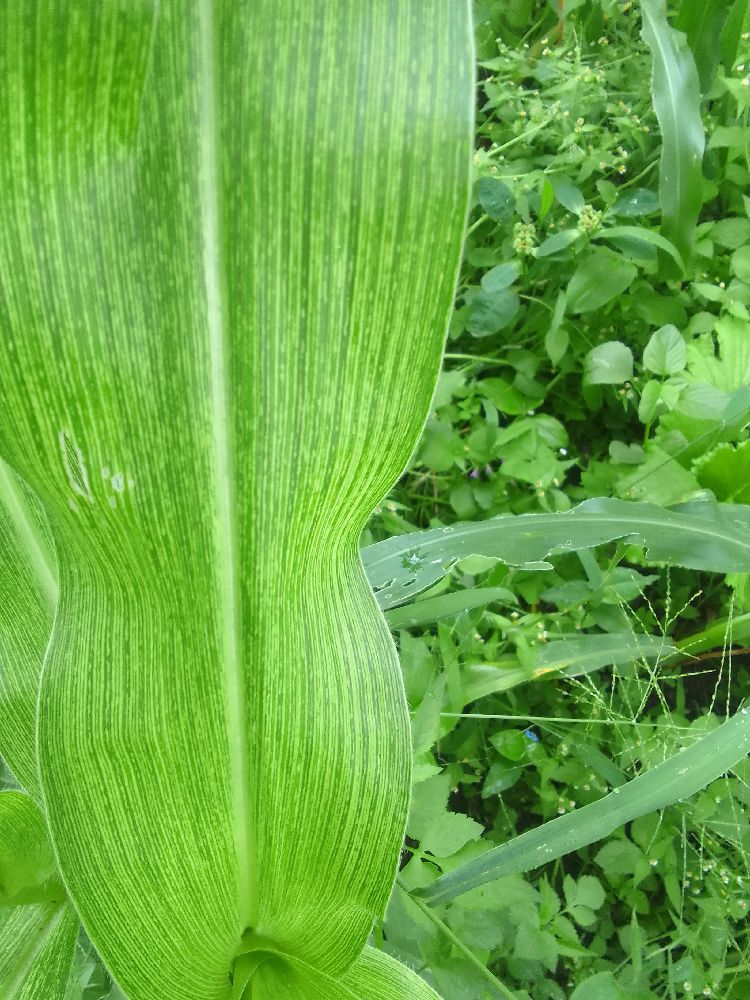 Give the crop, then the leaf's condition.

maize, maize streak virus
